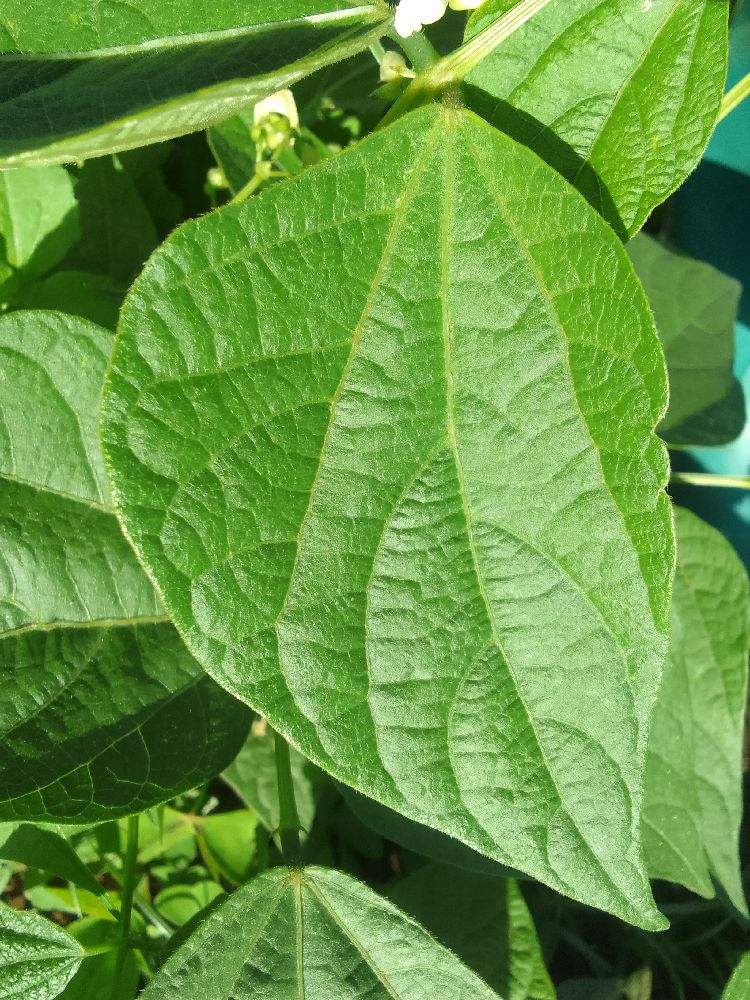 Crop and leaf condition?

common bean, healthy
